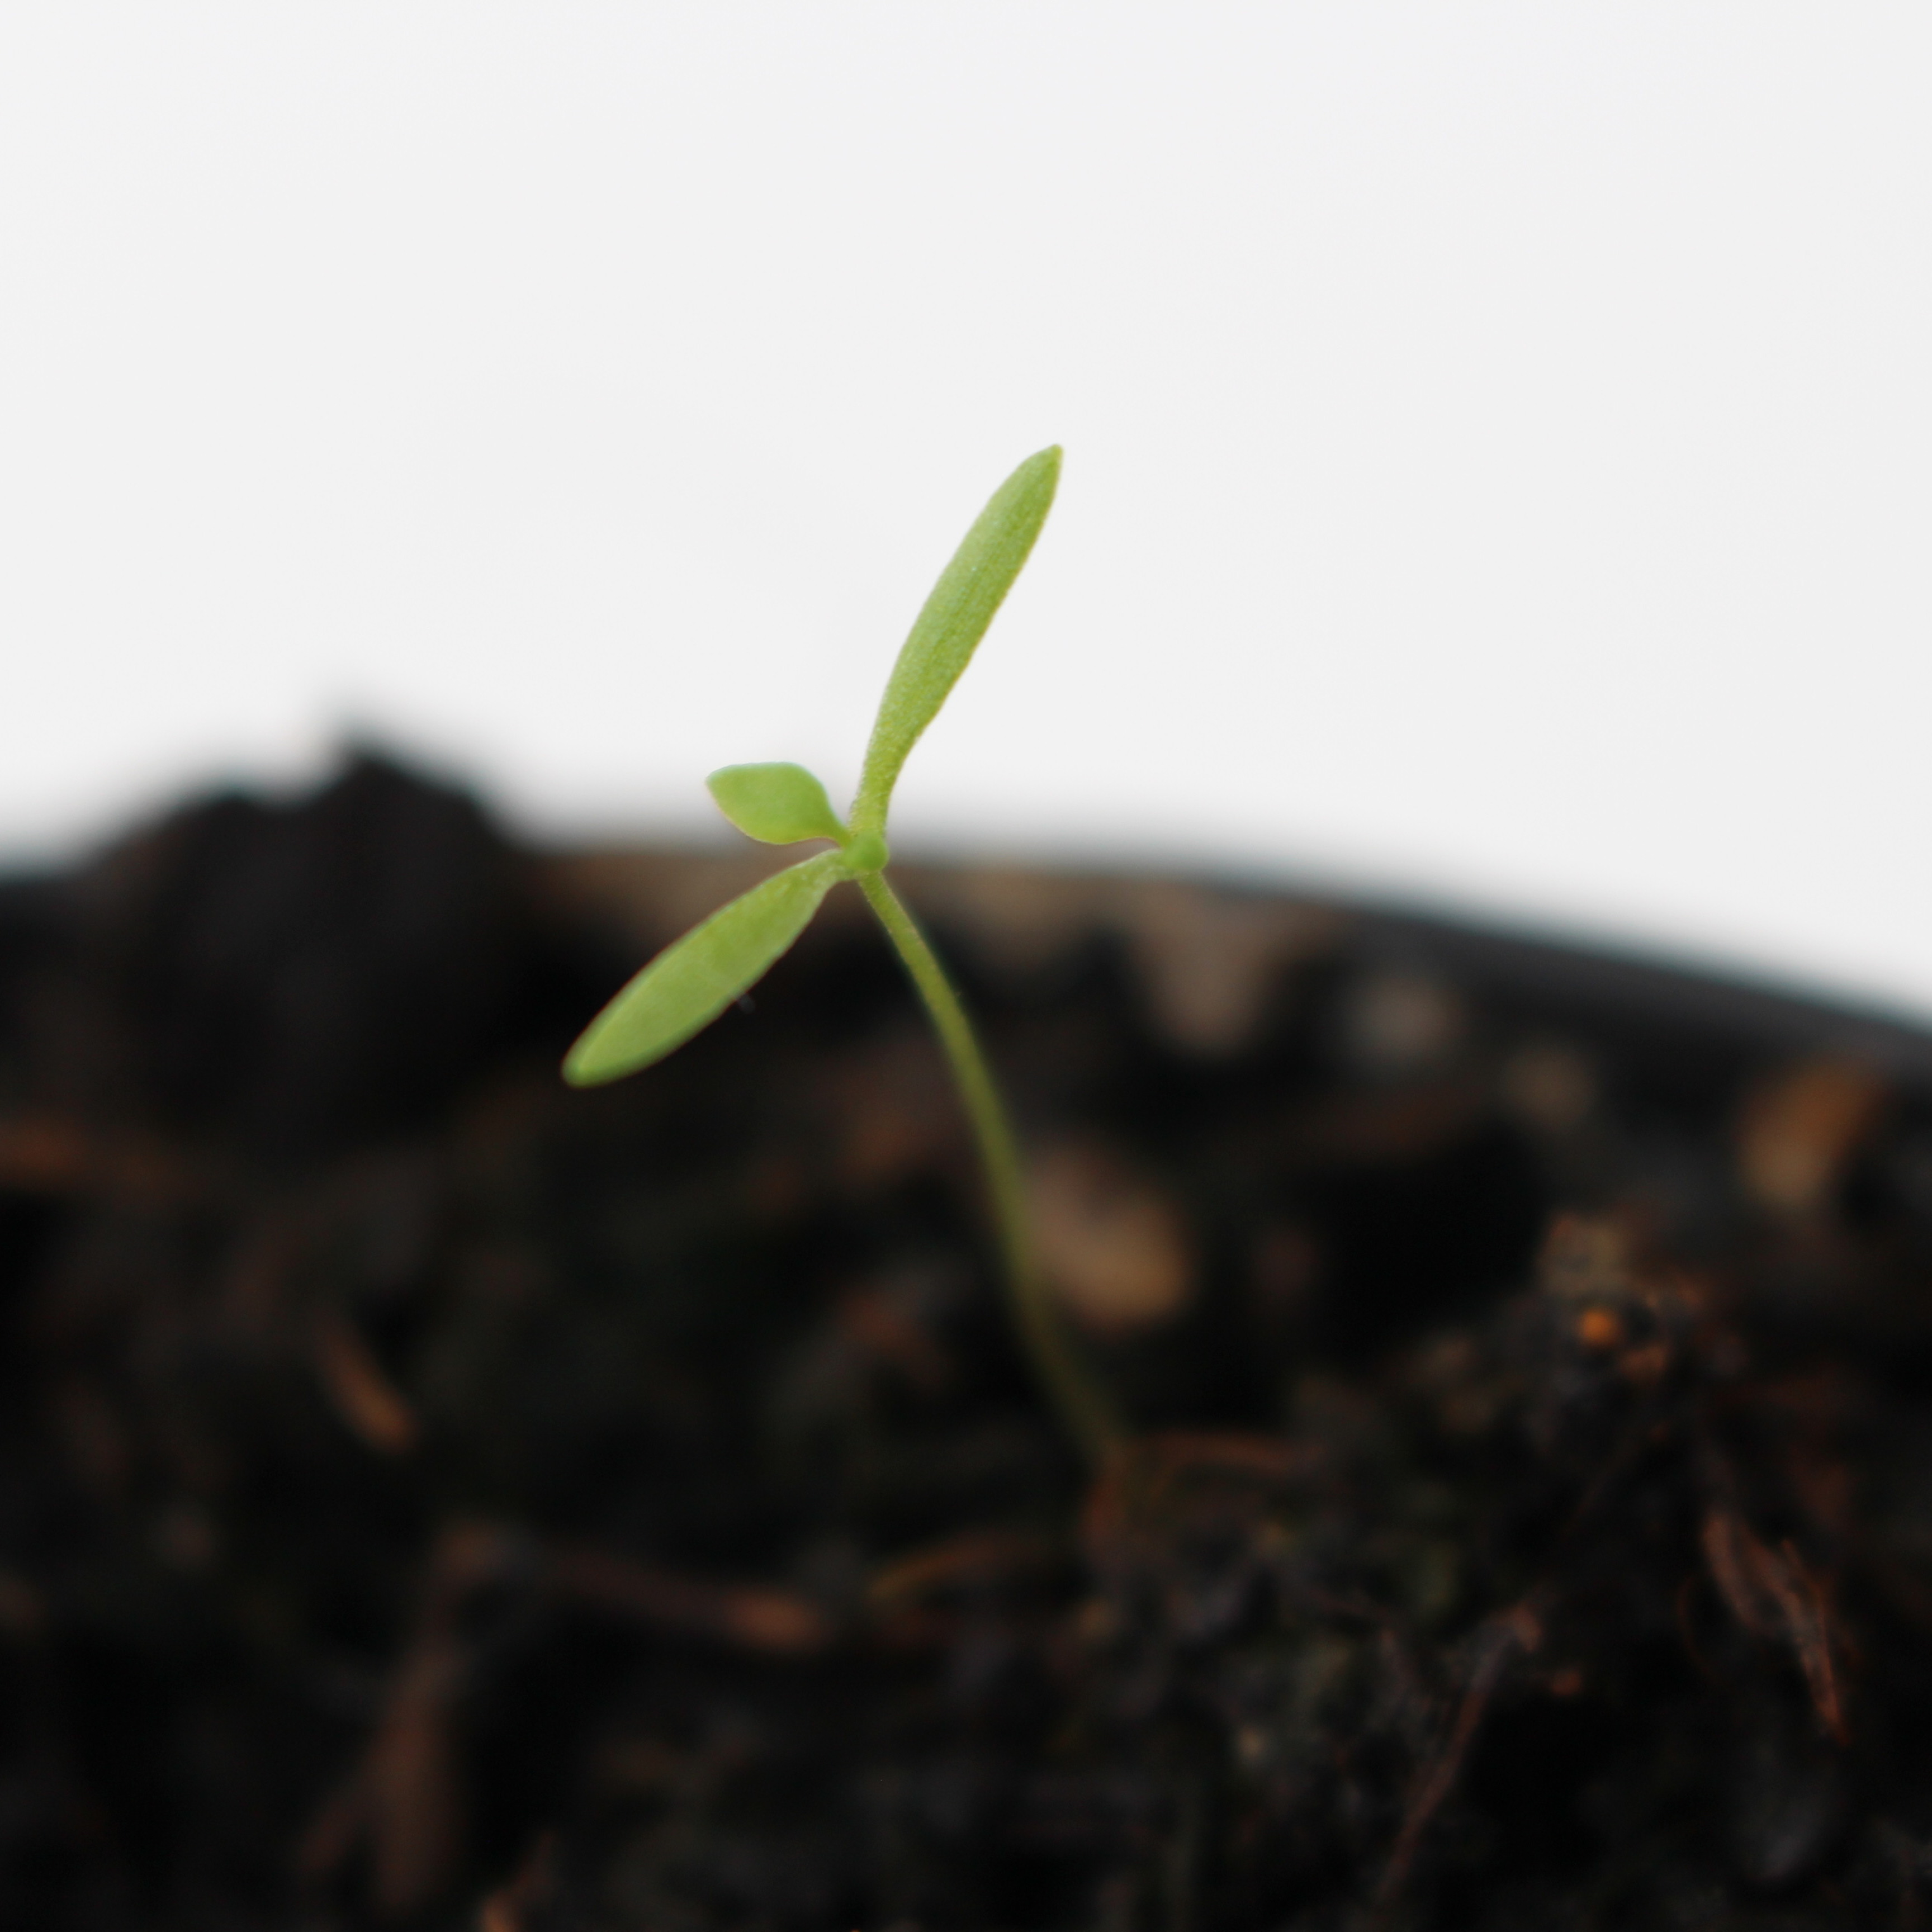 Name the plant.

Papaver rhoeas
